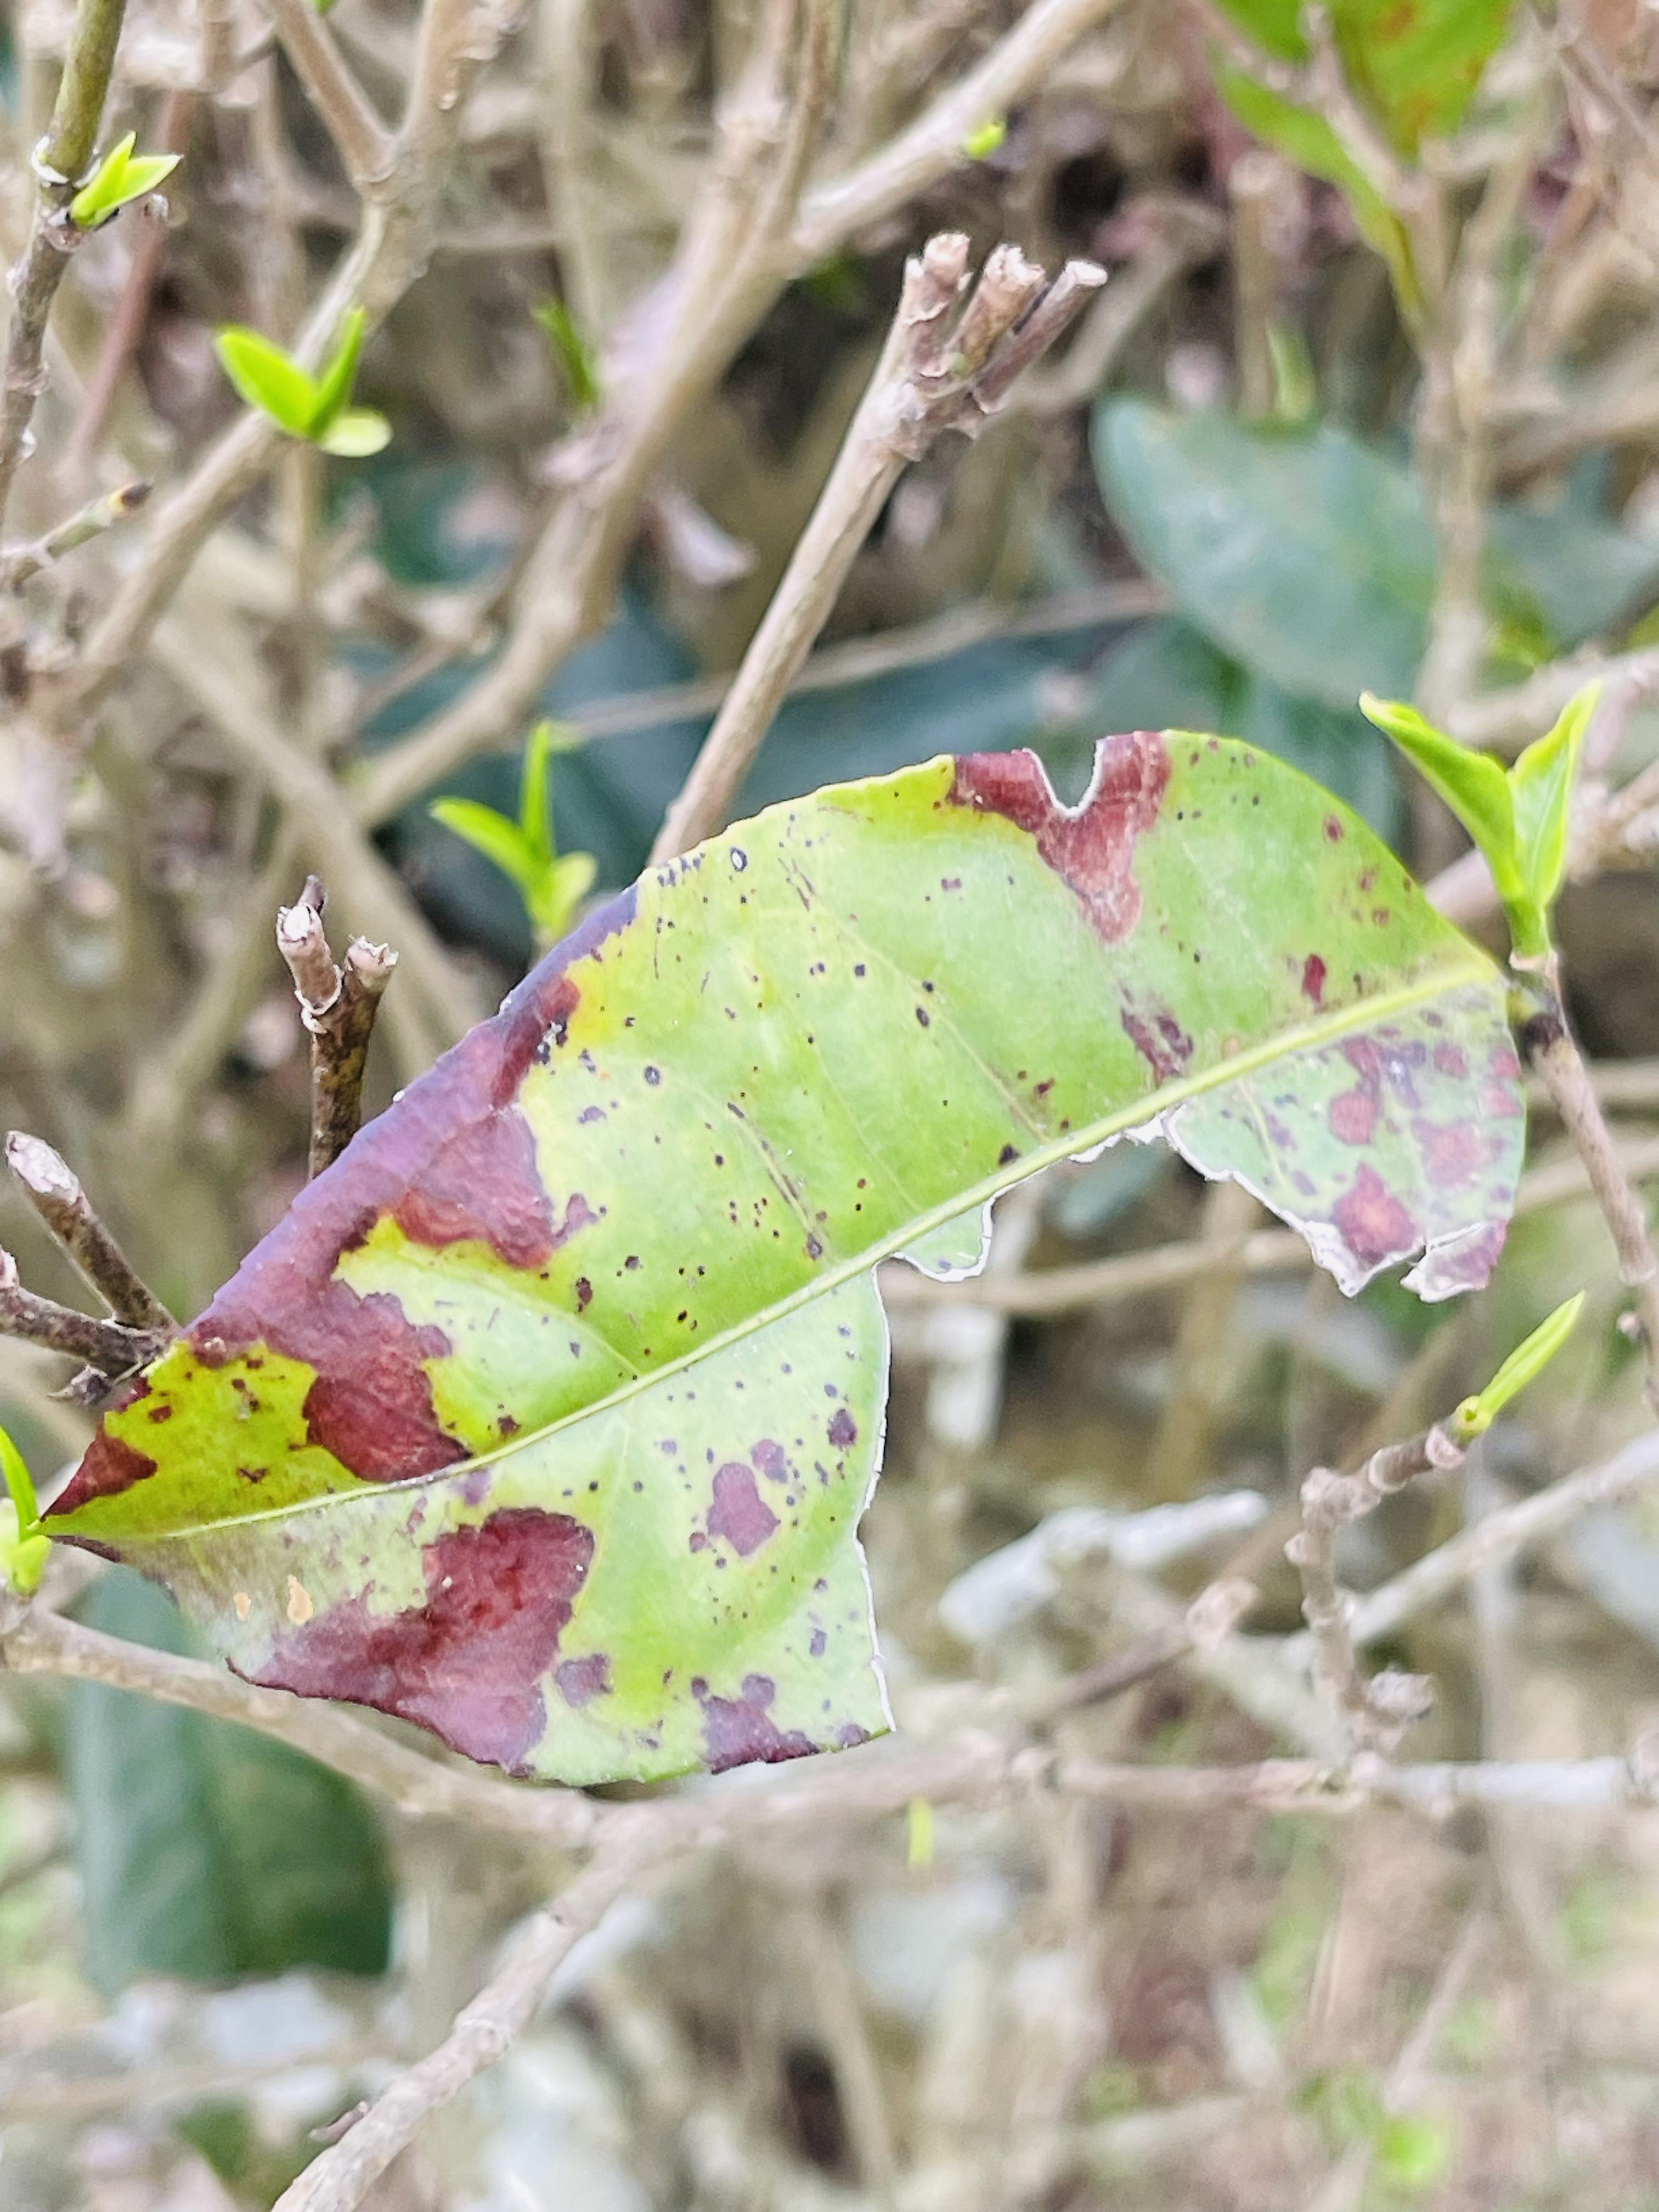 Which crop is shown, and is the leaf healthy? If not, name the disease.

tea, blight
